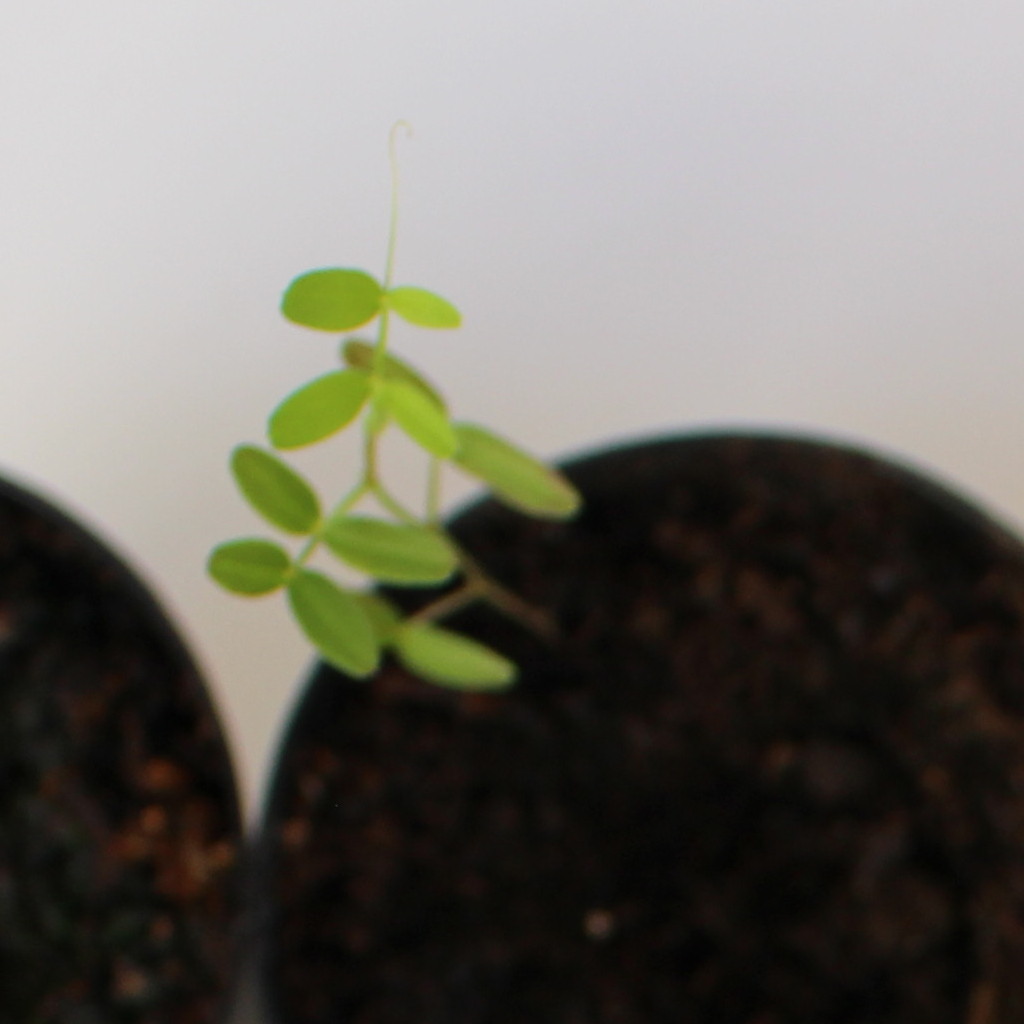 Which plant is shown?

Vicia sativa
